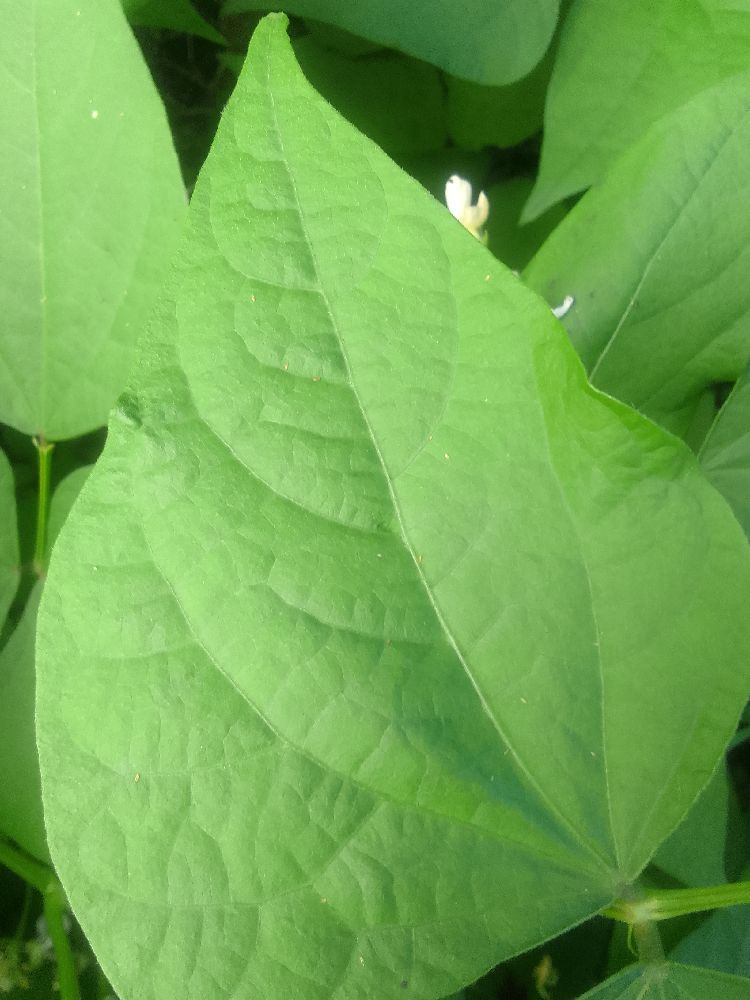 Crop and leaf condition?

common bean, healthy
